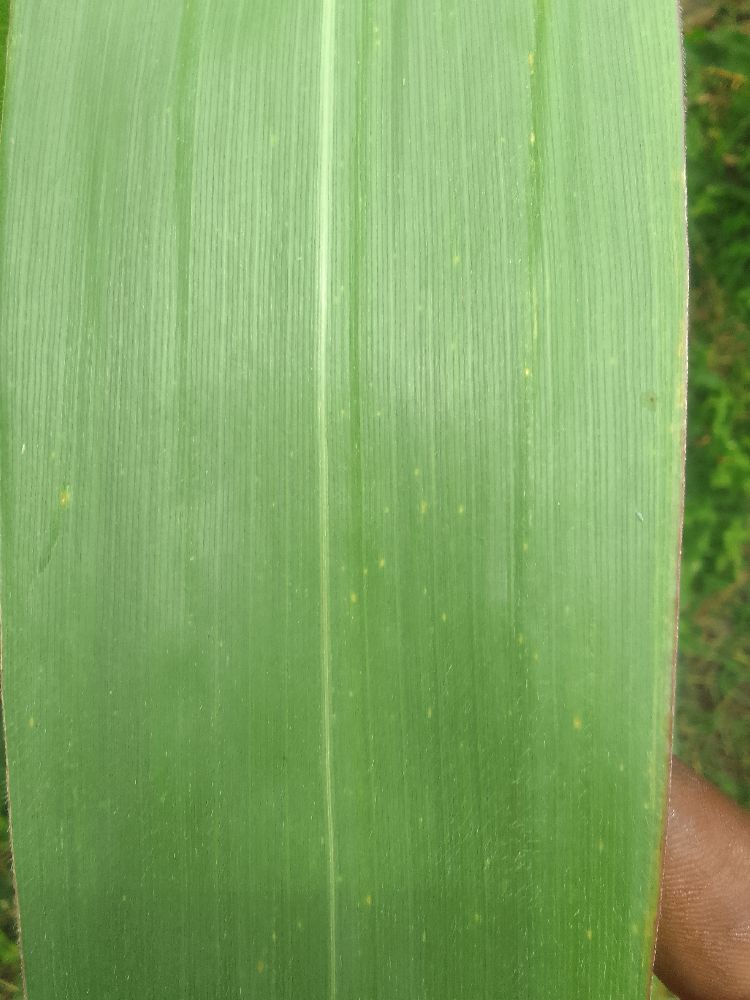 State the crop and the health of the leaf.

maize, healthy
